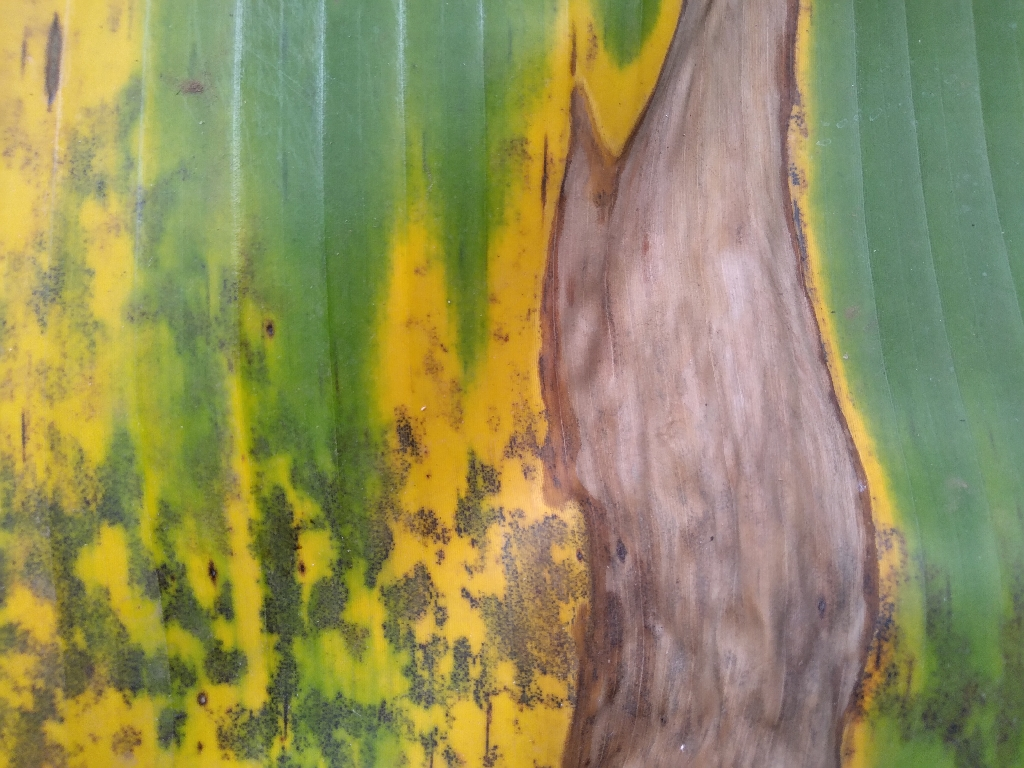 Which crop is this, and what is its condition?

banana, black sigatoka
